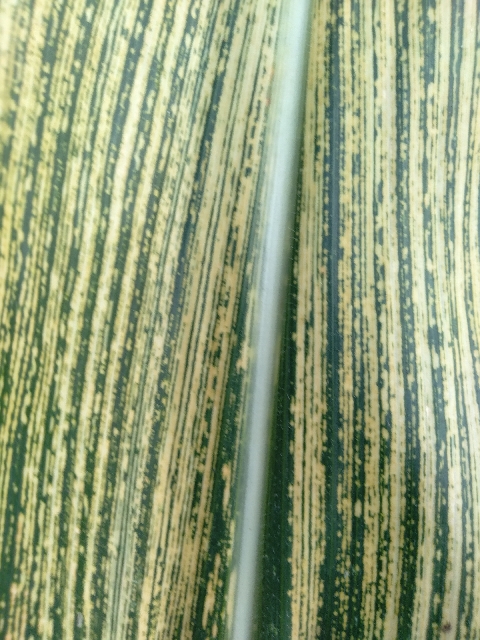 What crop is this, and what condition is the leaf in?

maize, maize streak virus
